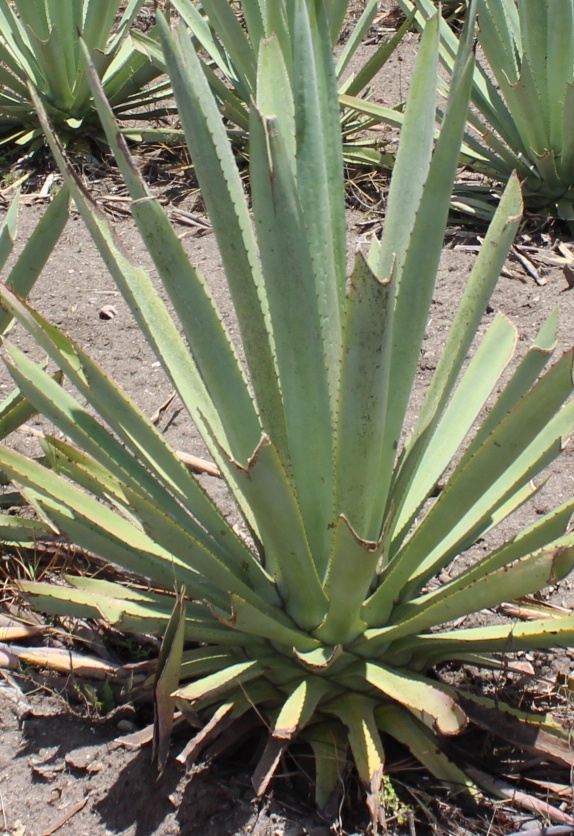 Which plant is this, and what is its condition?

agave, small
